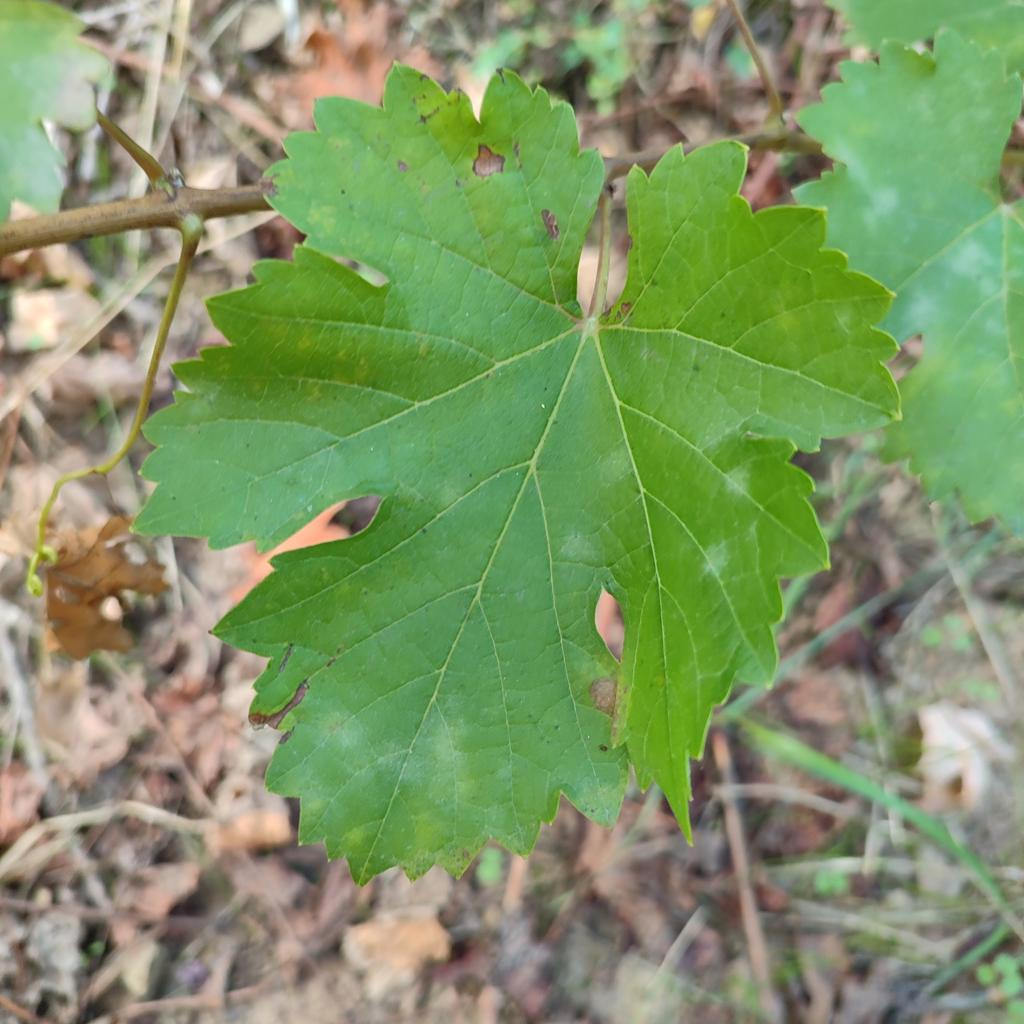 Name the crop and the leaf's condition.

grapevine, powdery mildew
